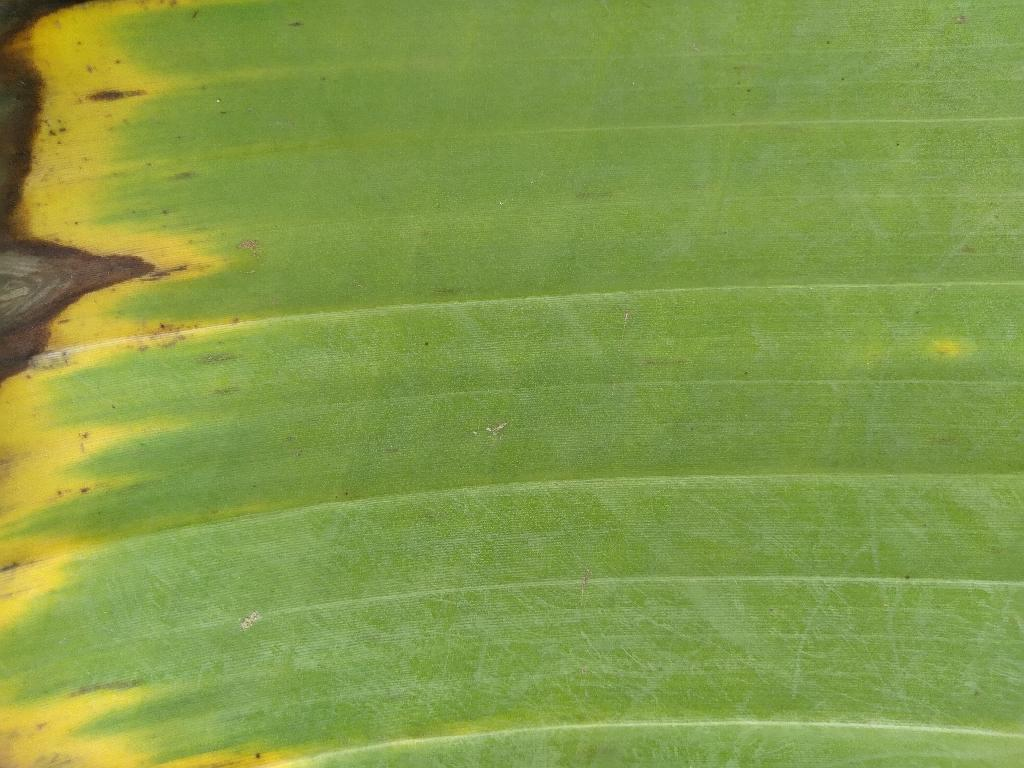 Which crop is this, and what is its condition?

banana, fusarium wilt race 1
